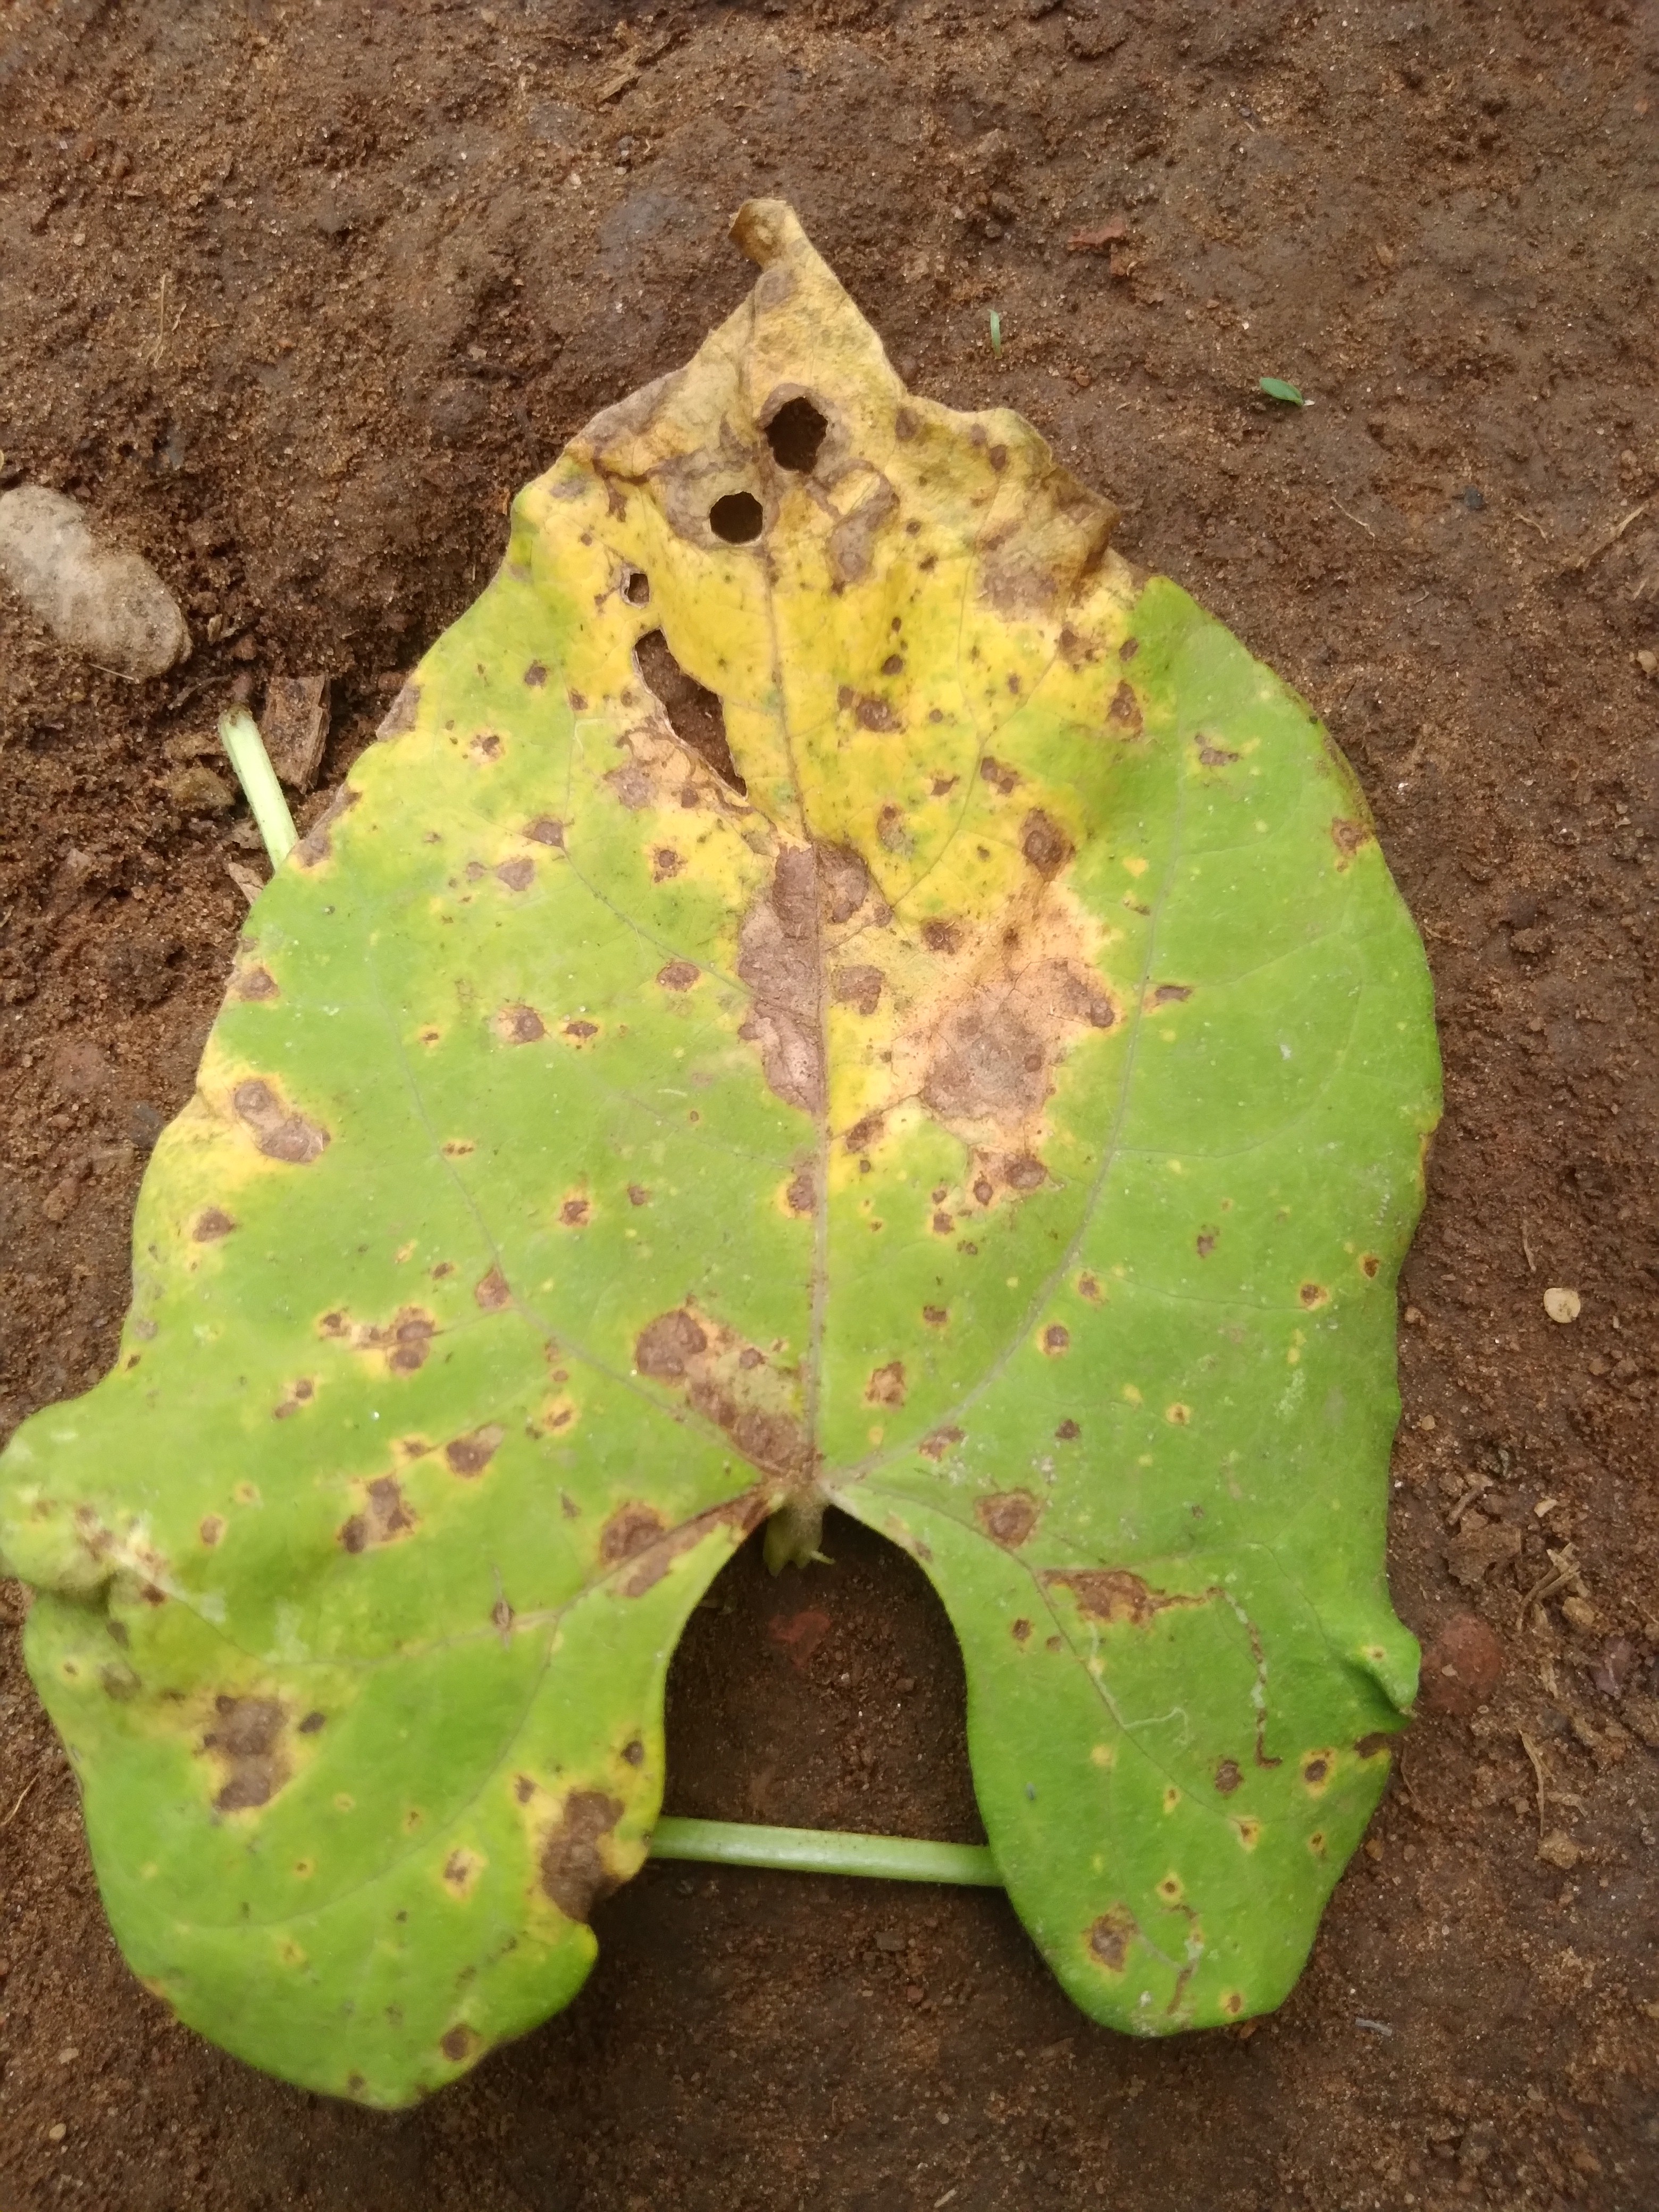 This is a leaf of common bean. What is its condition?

rust
